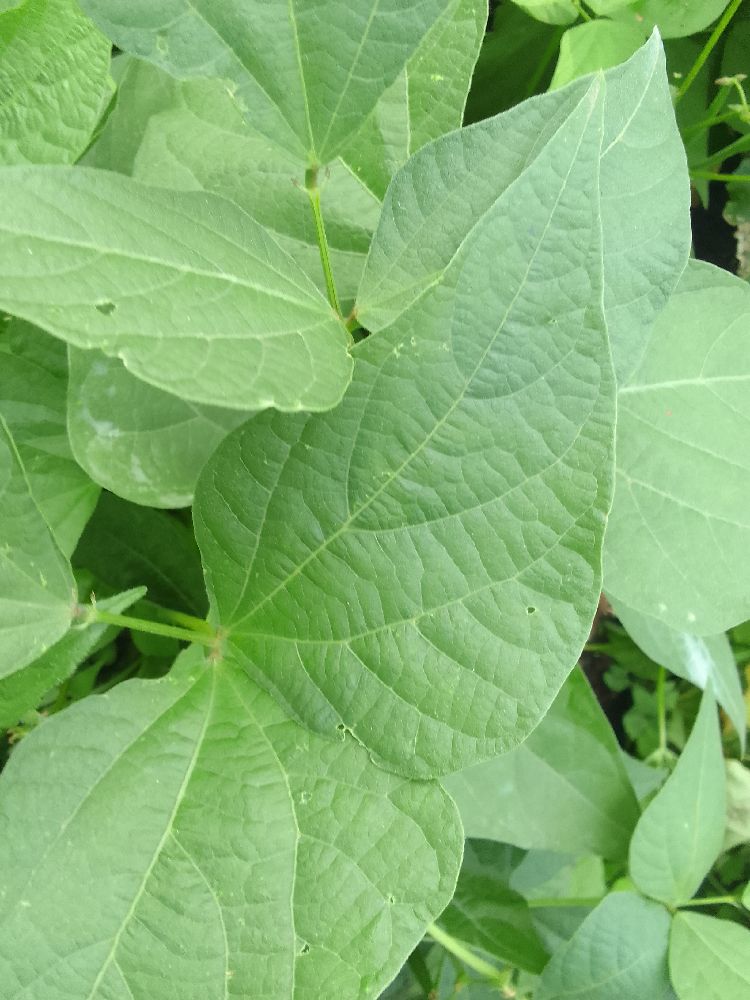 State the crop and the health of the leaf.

common bean, healthy
